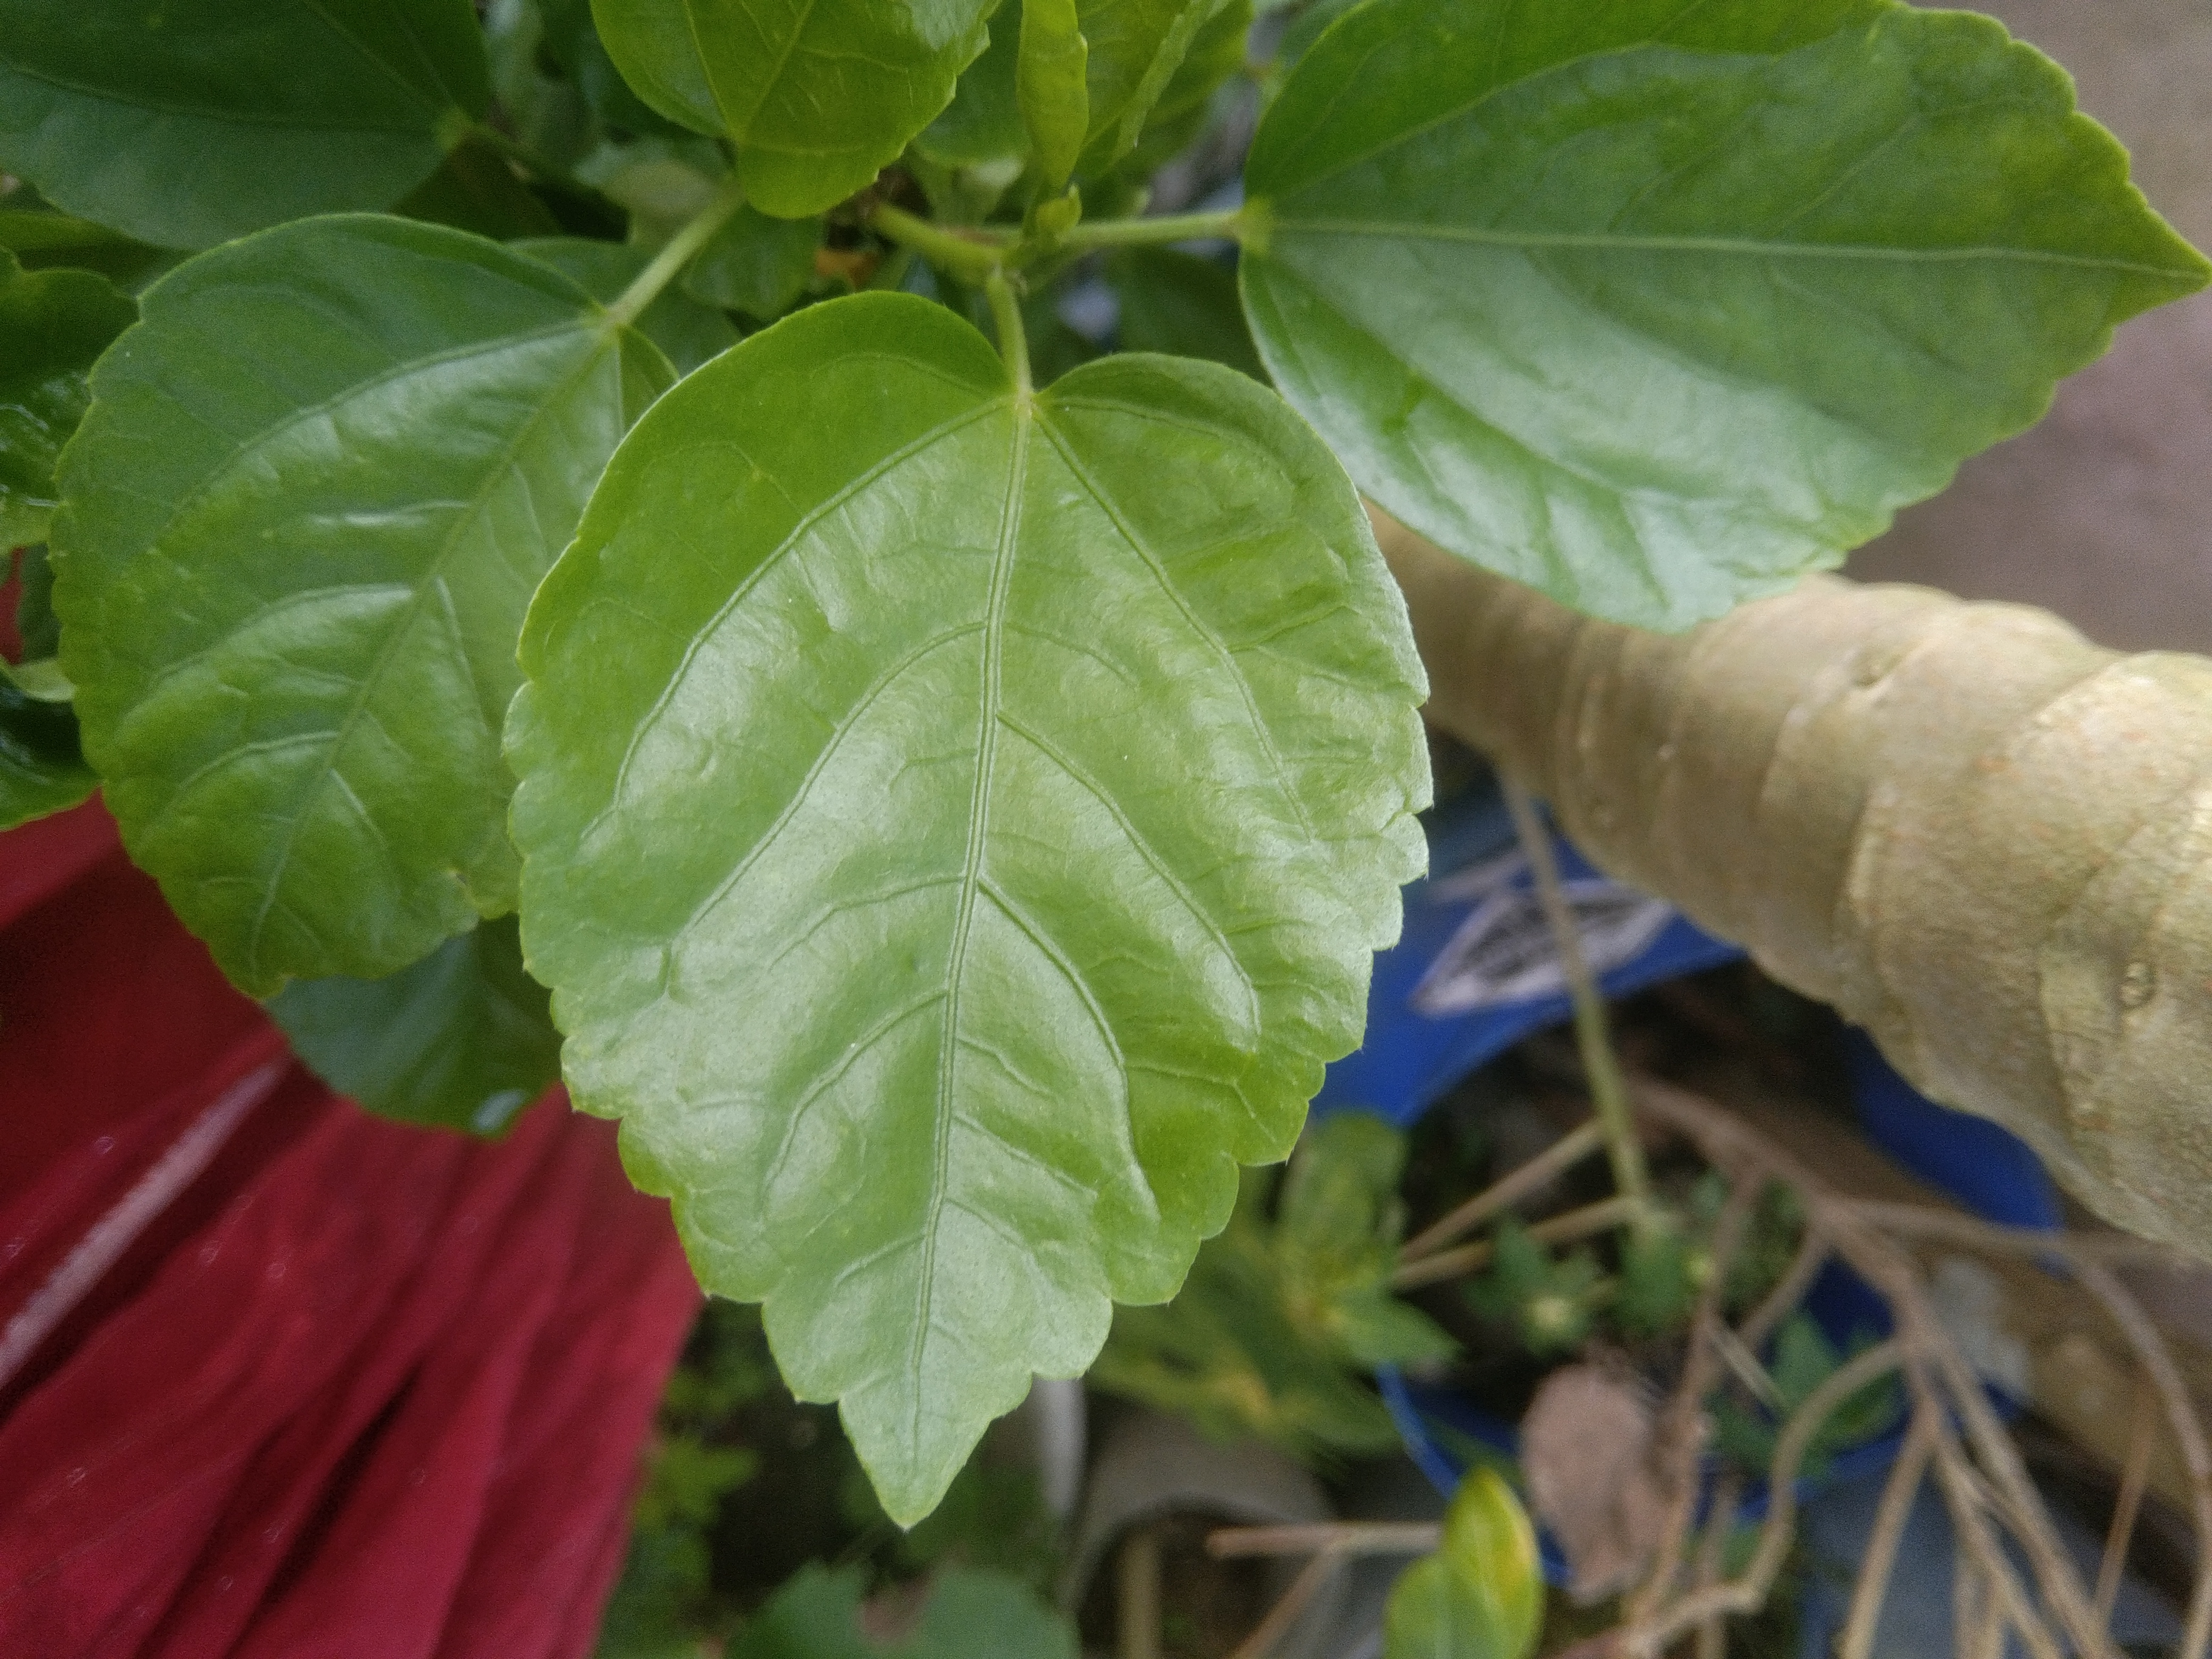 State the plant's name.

hibiscus
